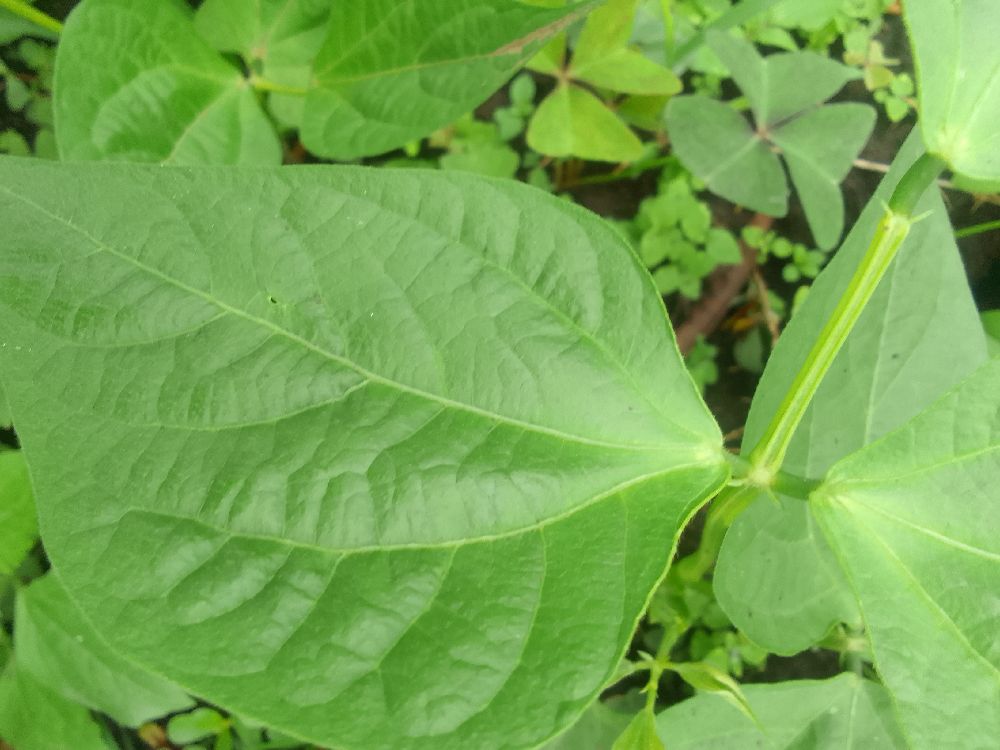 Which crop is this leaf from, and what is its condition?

common bean, healthy
